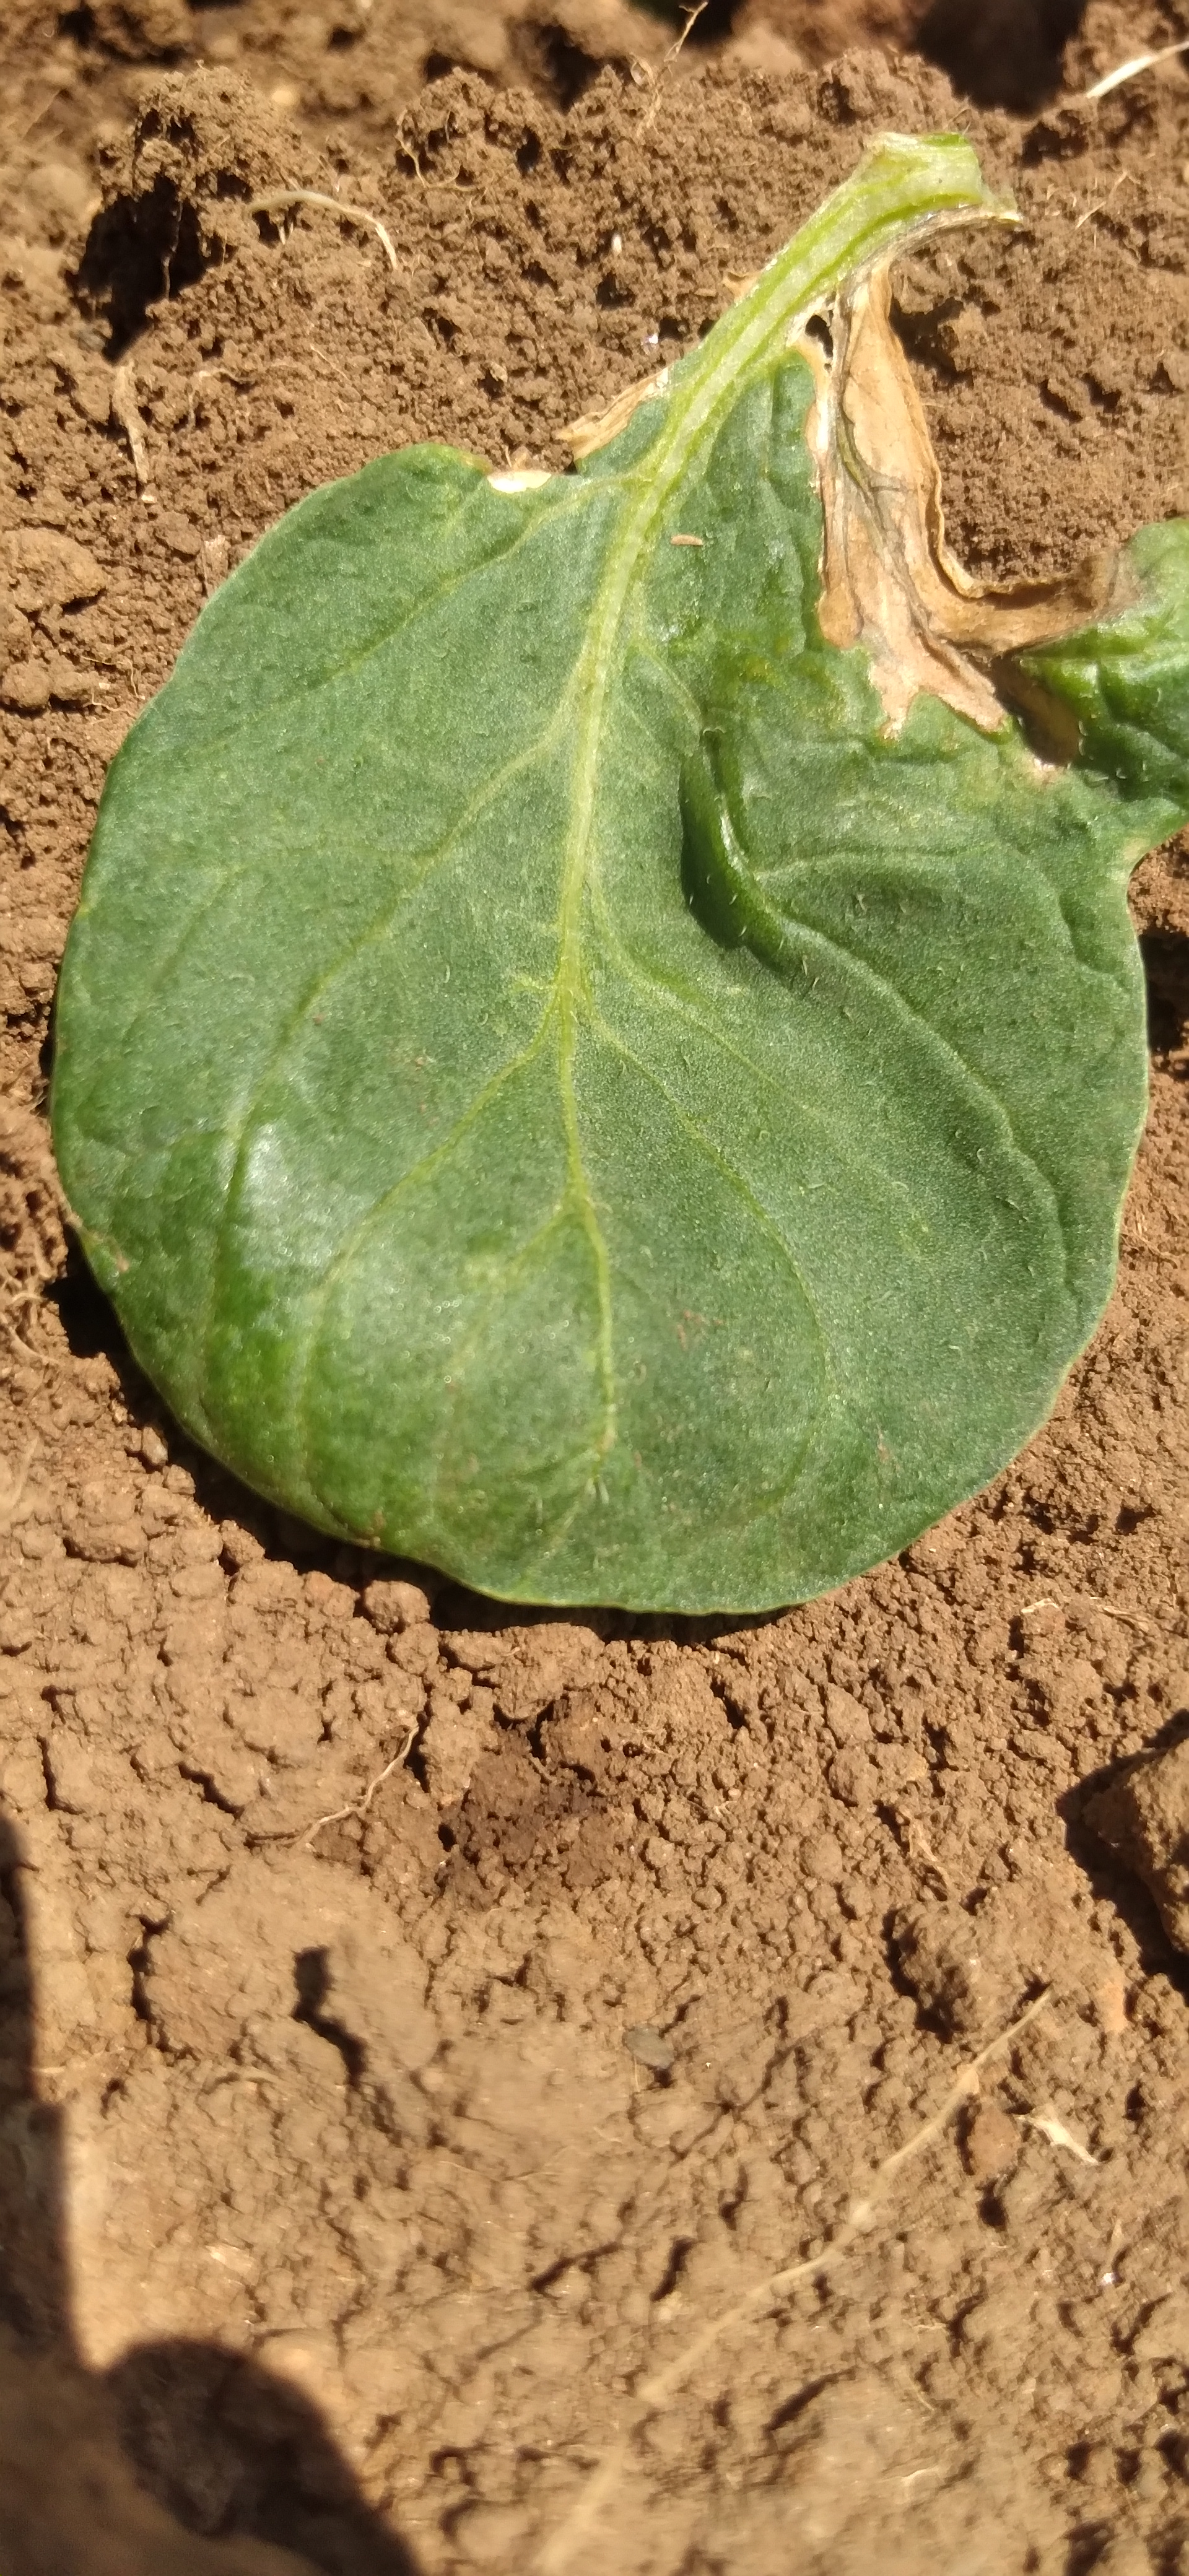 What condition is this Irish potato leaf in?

early blight
